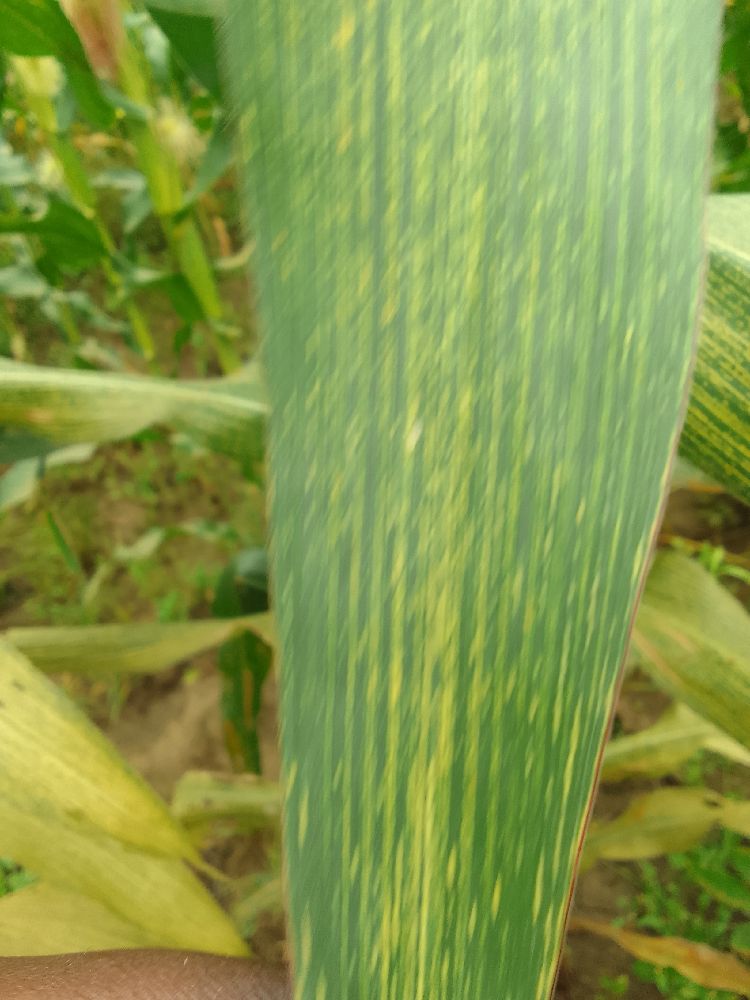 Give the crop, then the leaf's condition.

maize, maize streak virus
